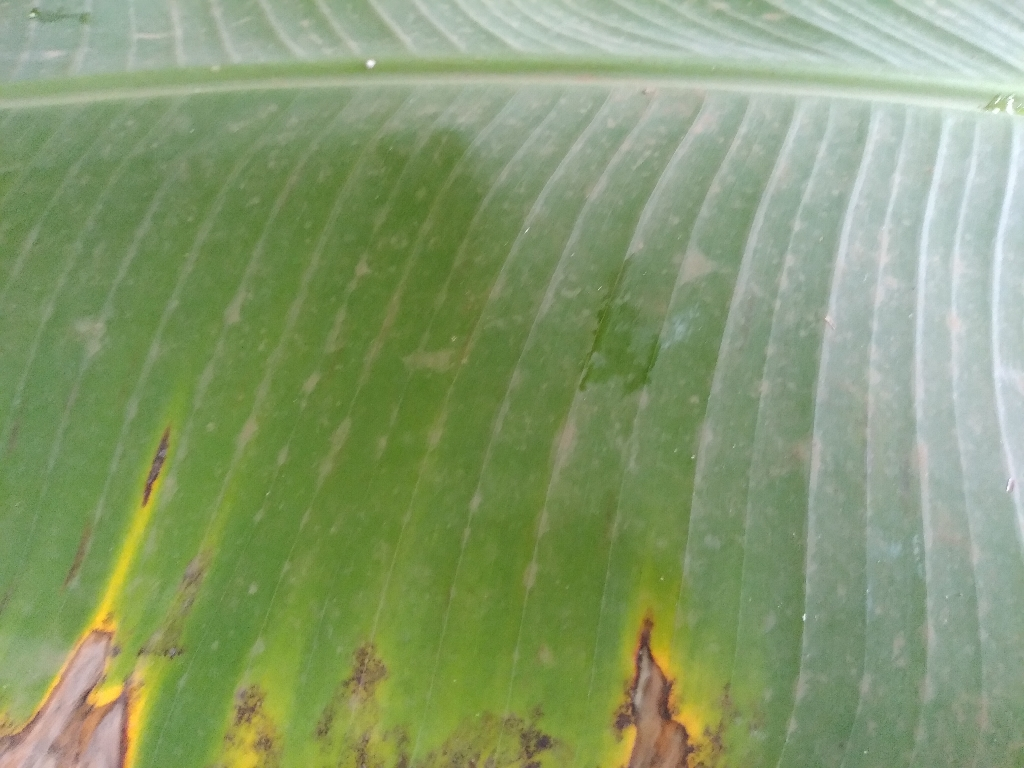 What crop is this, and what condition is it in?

banana, black sigatoka
